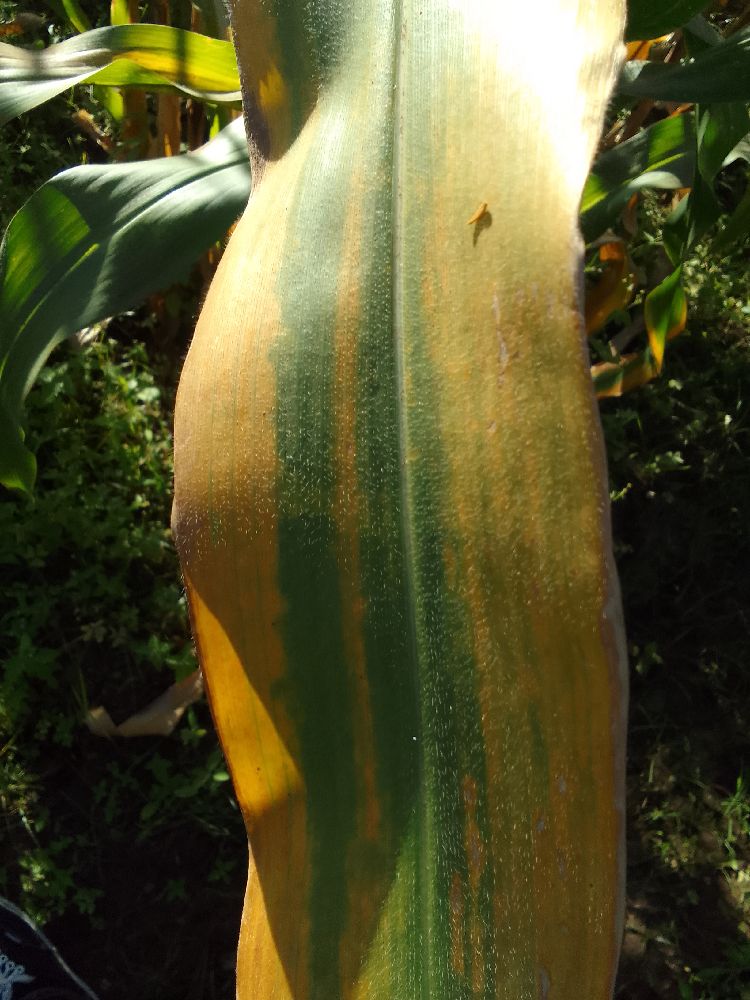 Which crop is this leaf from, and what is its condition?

maize, maize lethal necrosis
